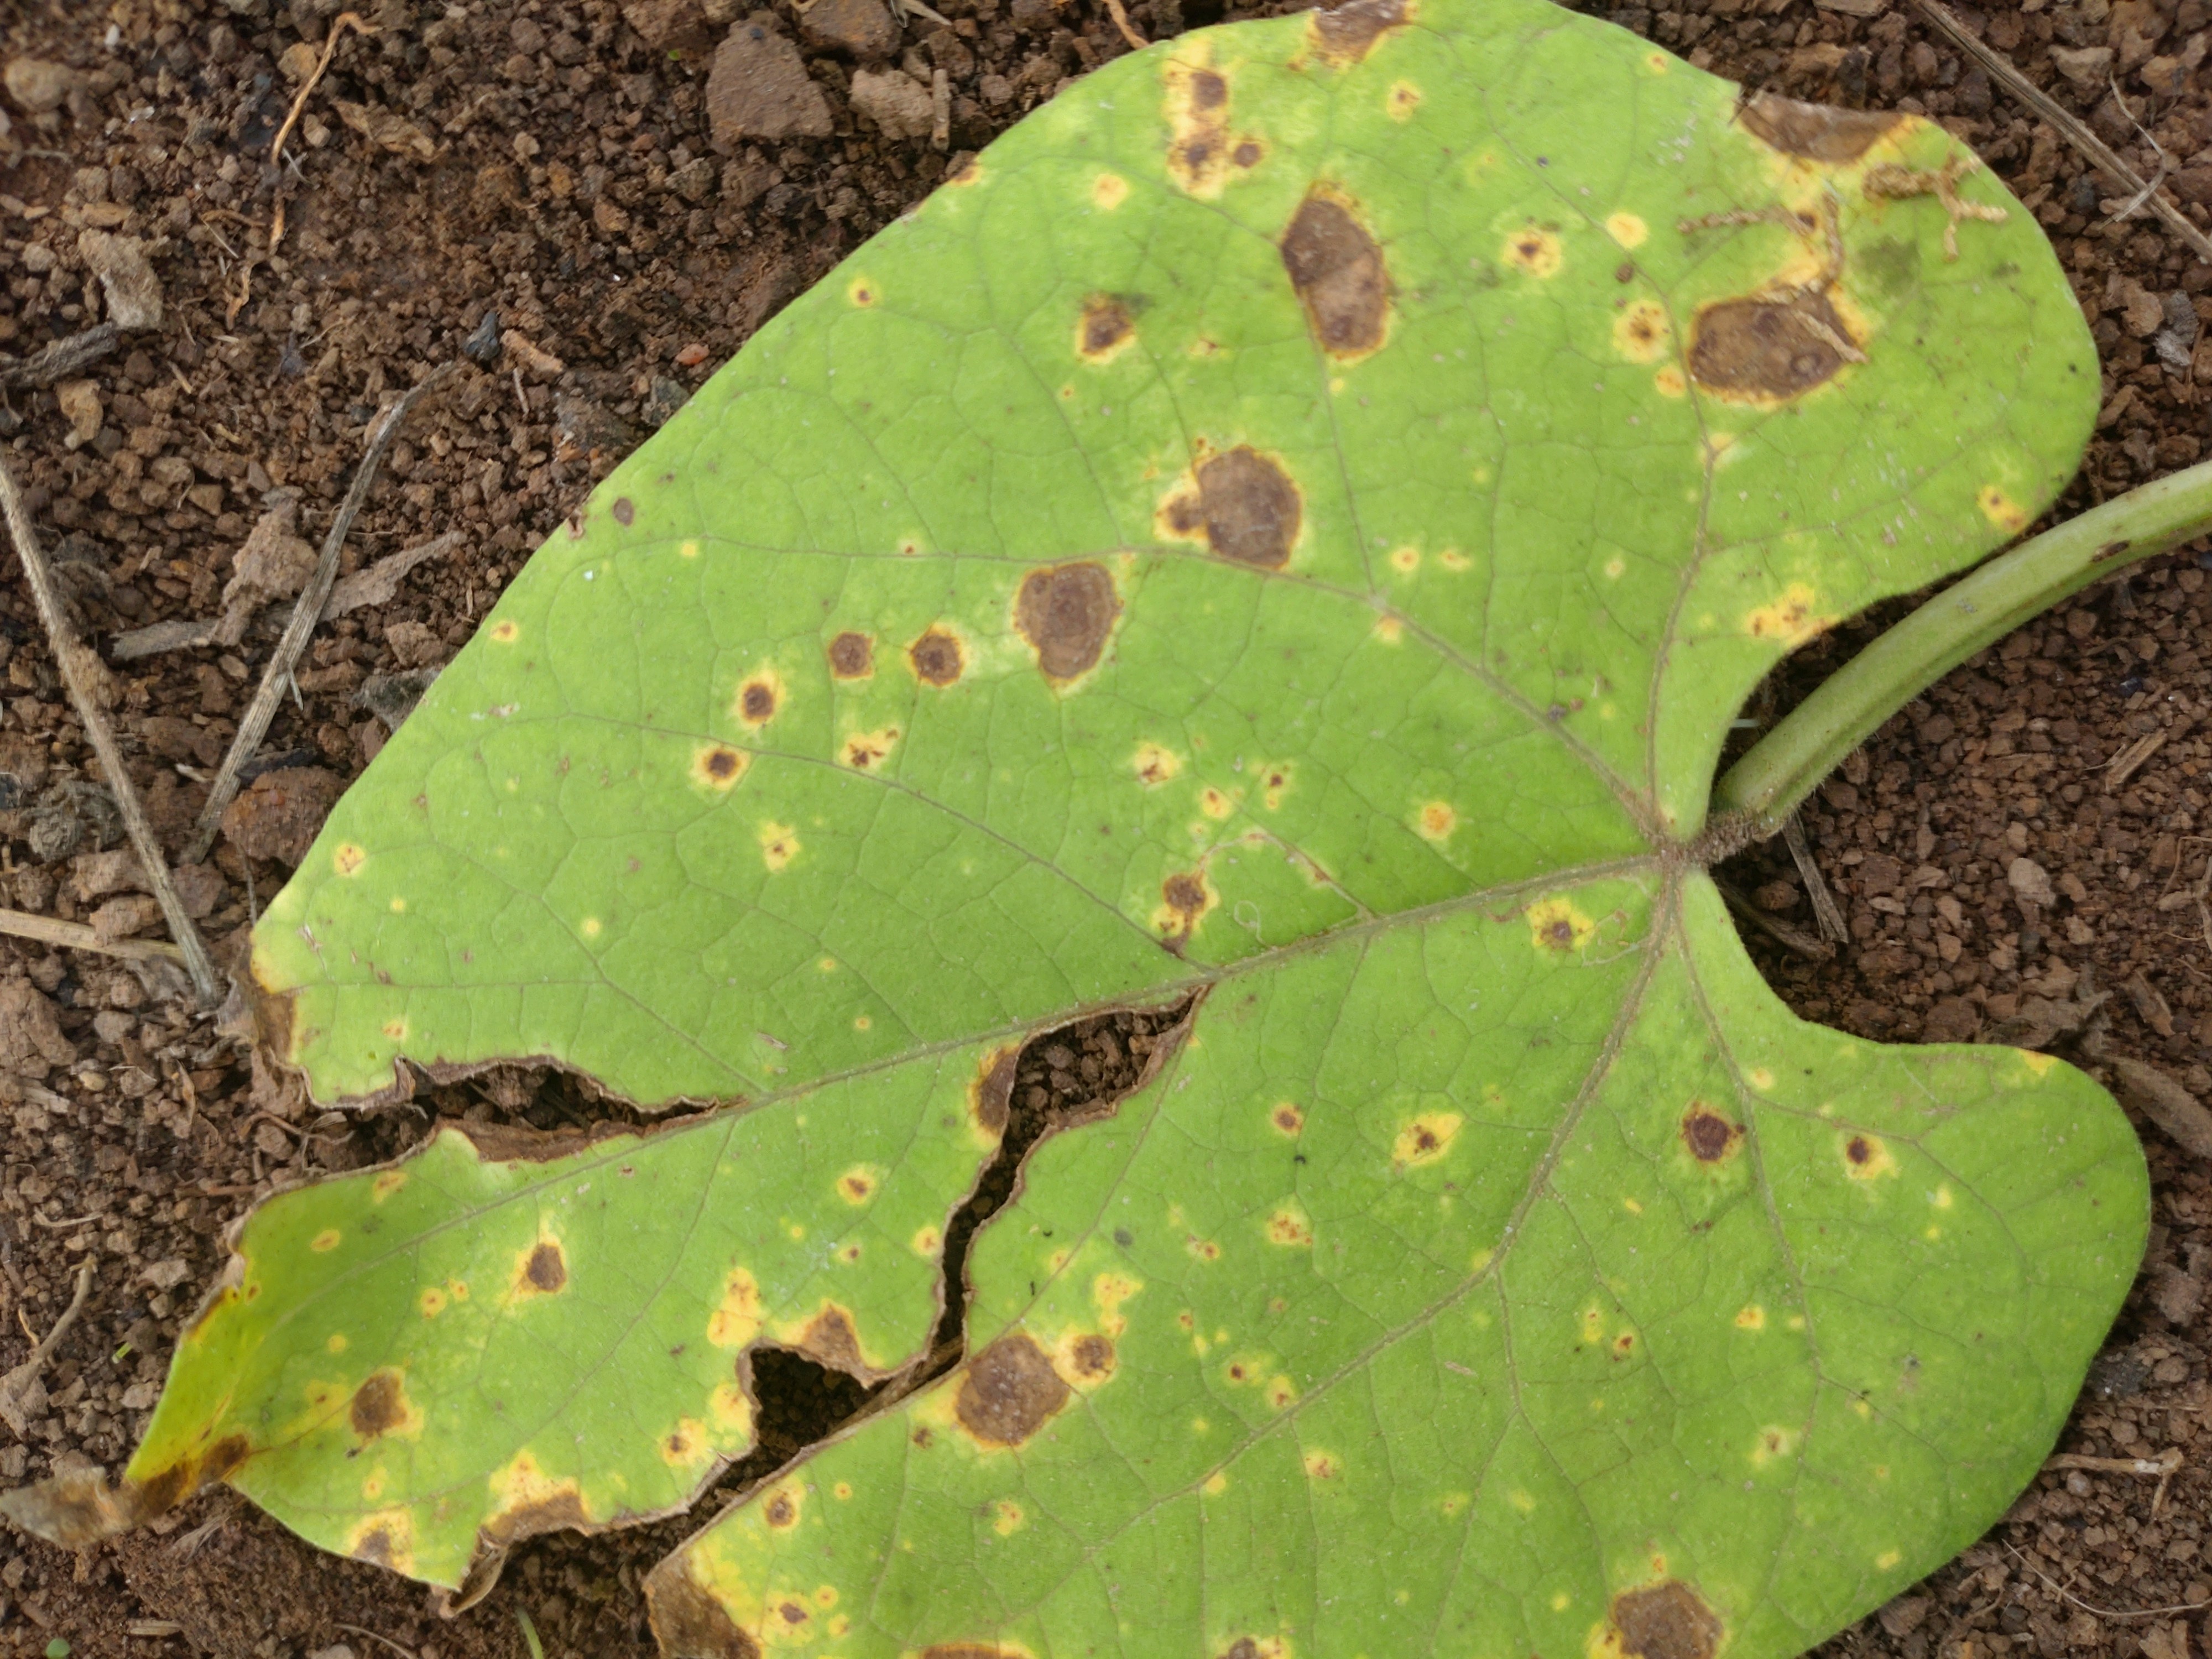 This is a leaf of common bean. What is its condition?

rust
